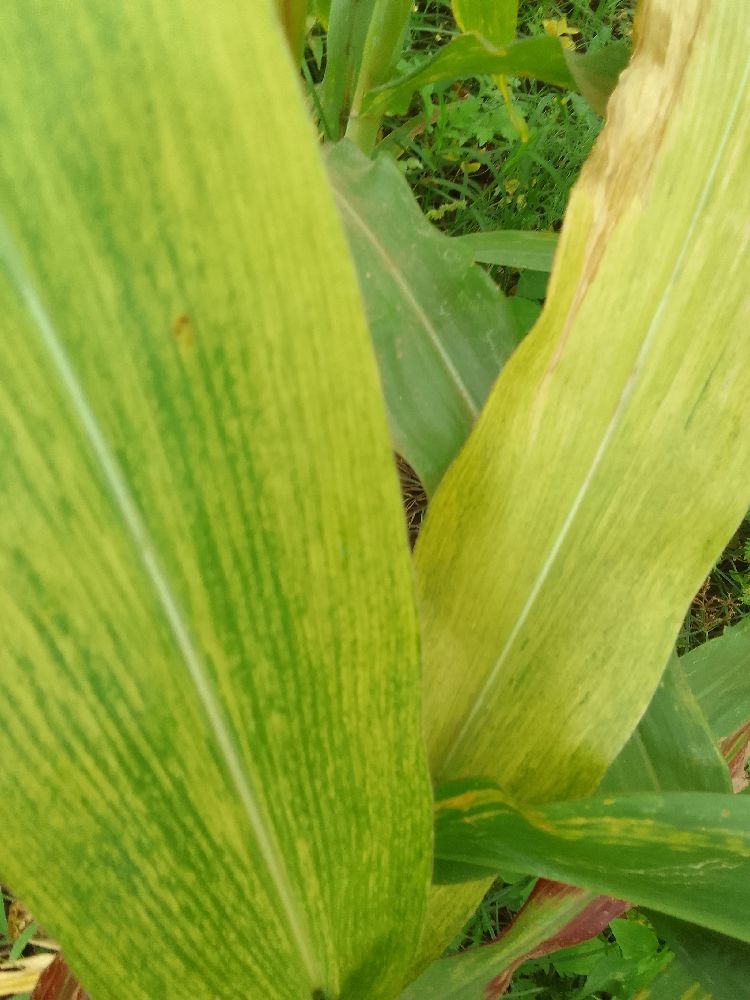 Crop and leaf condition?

maize, maize lethal necrosis
